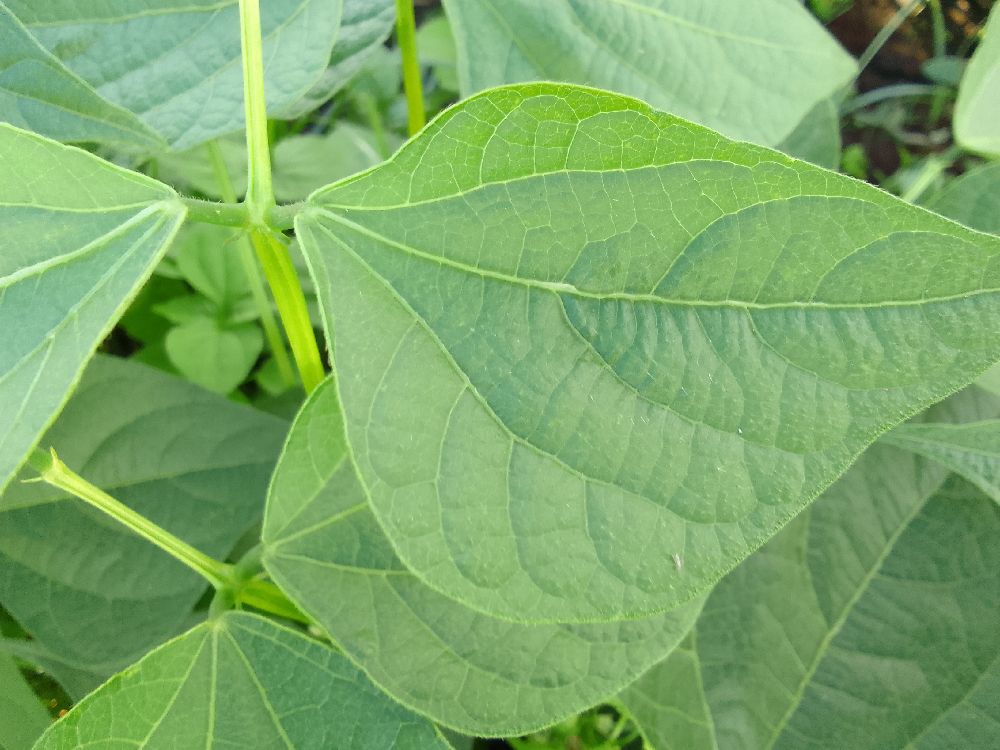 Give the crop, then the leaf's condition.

common bean, healthy
